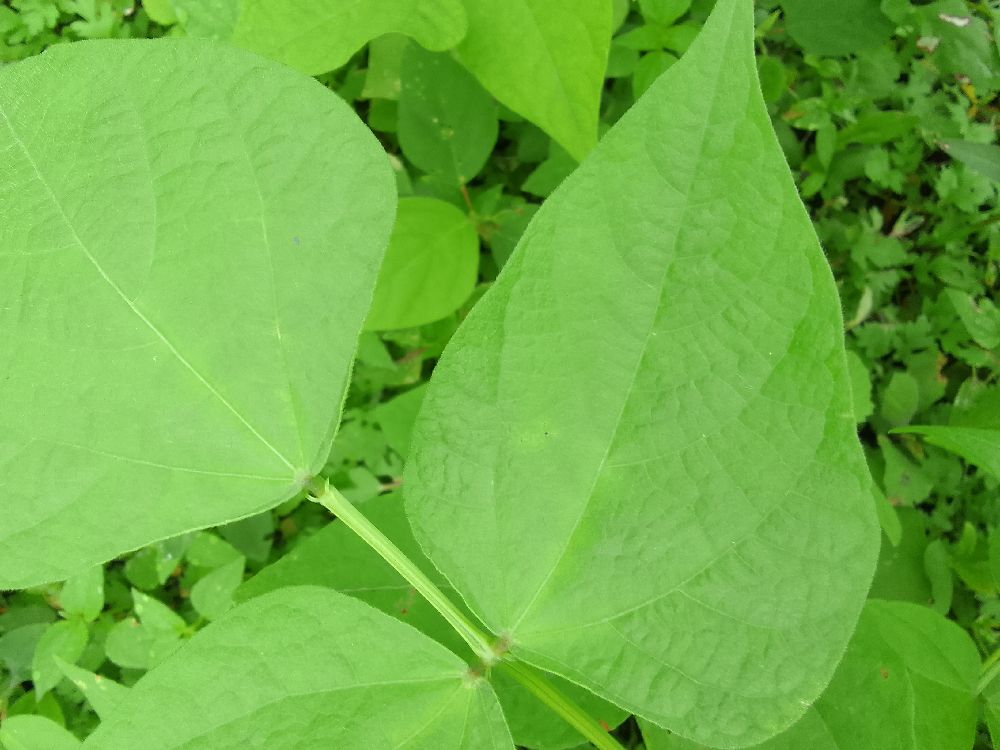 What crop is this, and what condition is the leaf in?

common bean, healthy
